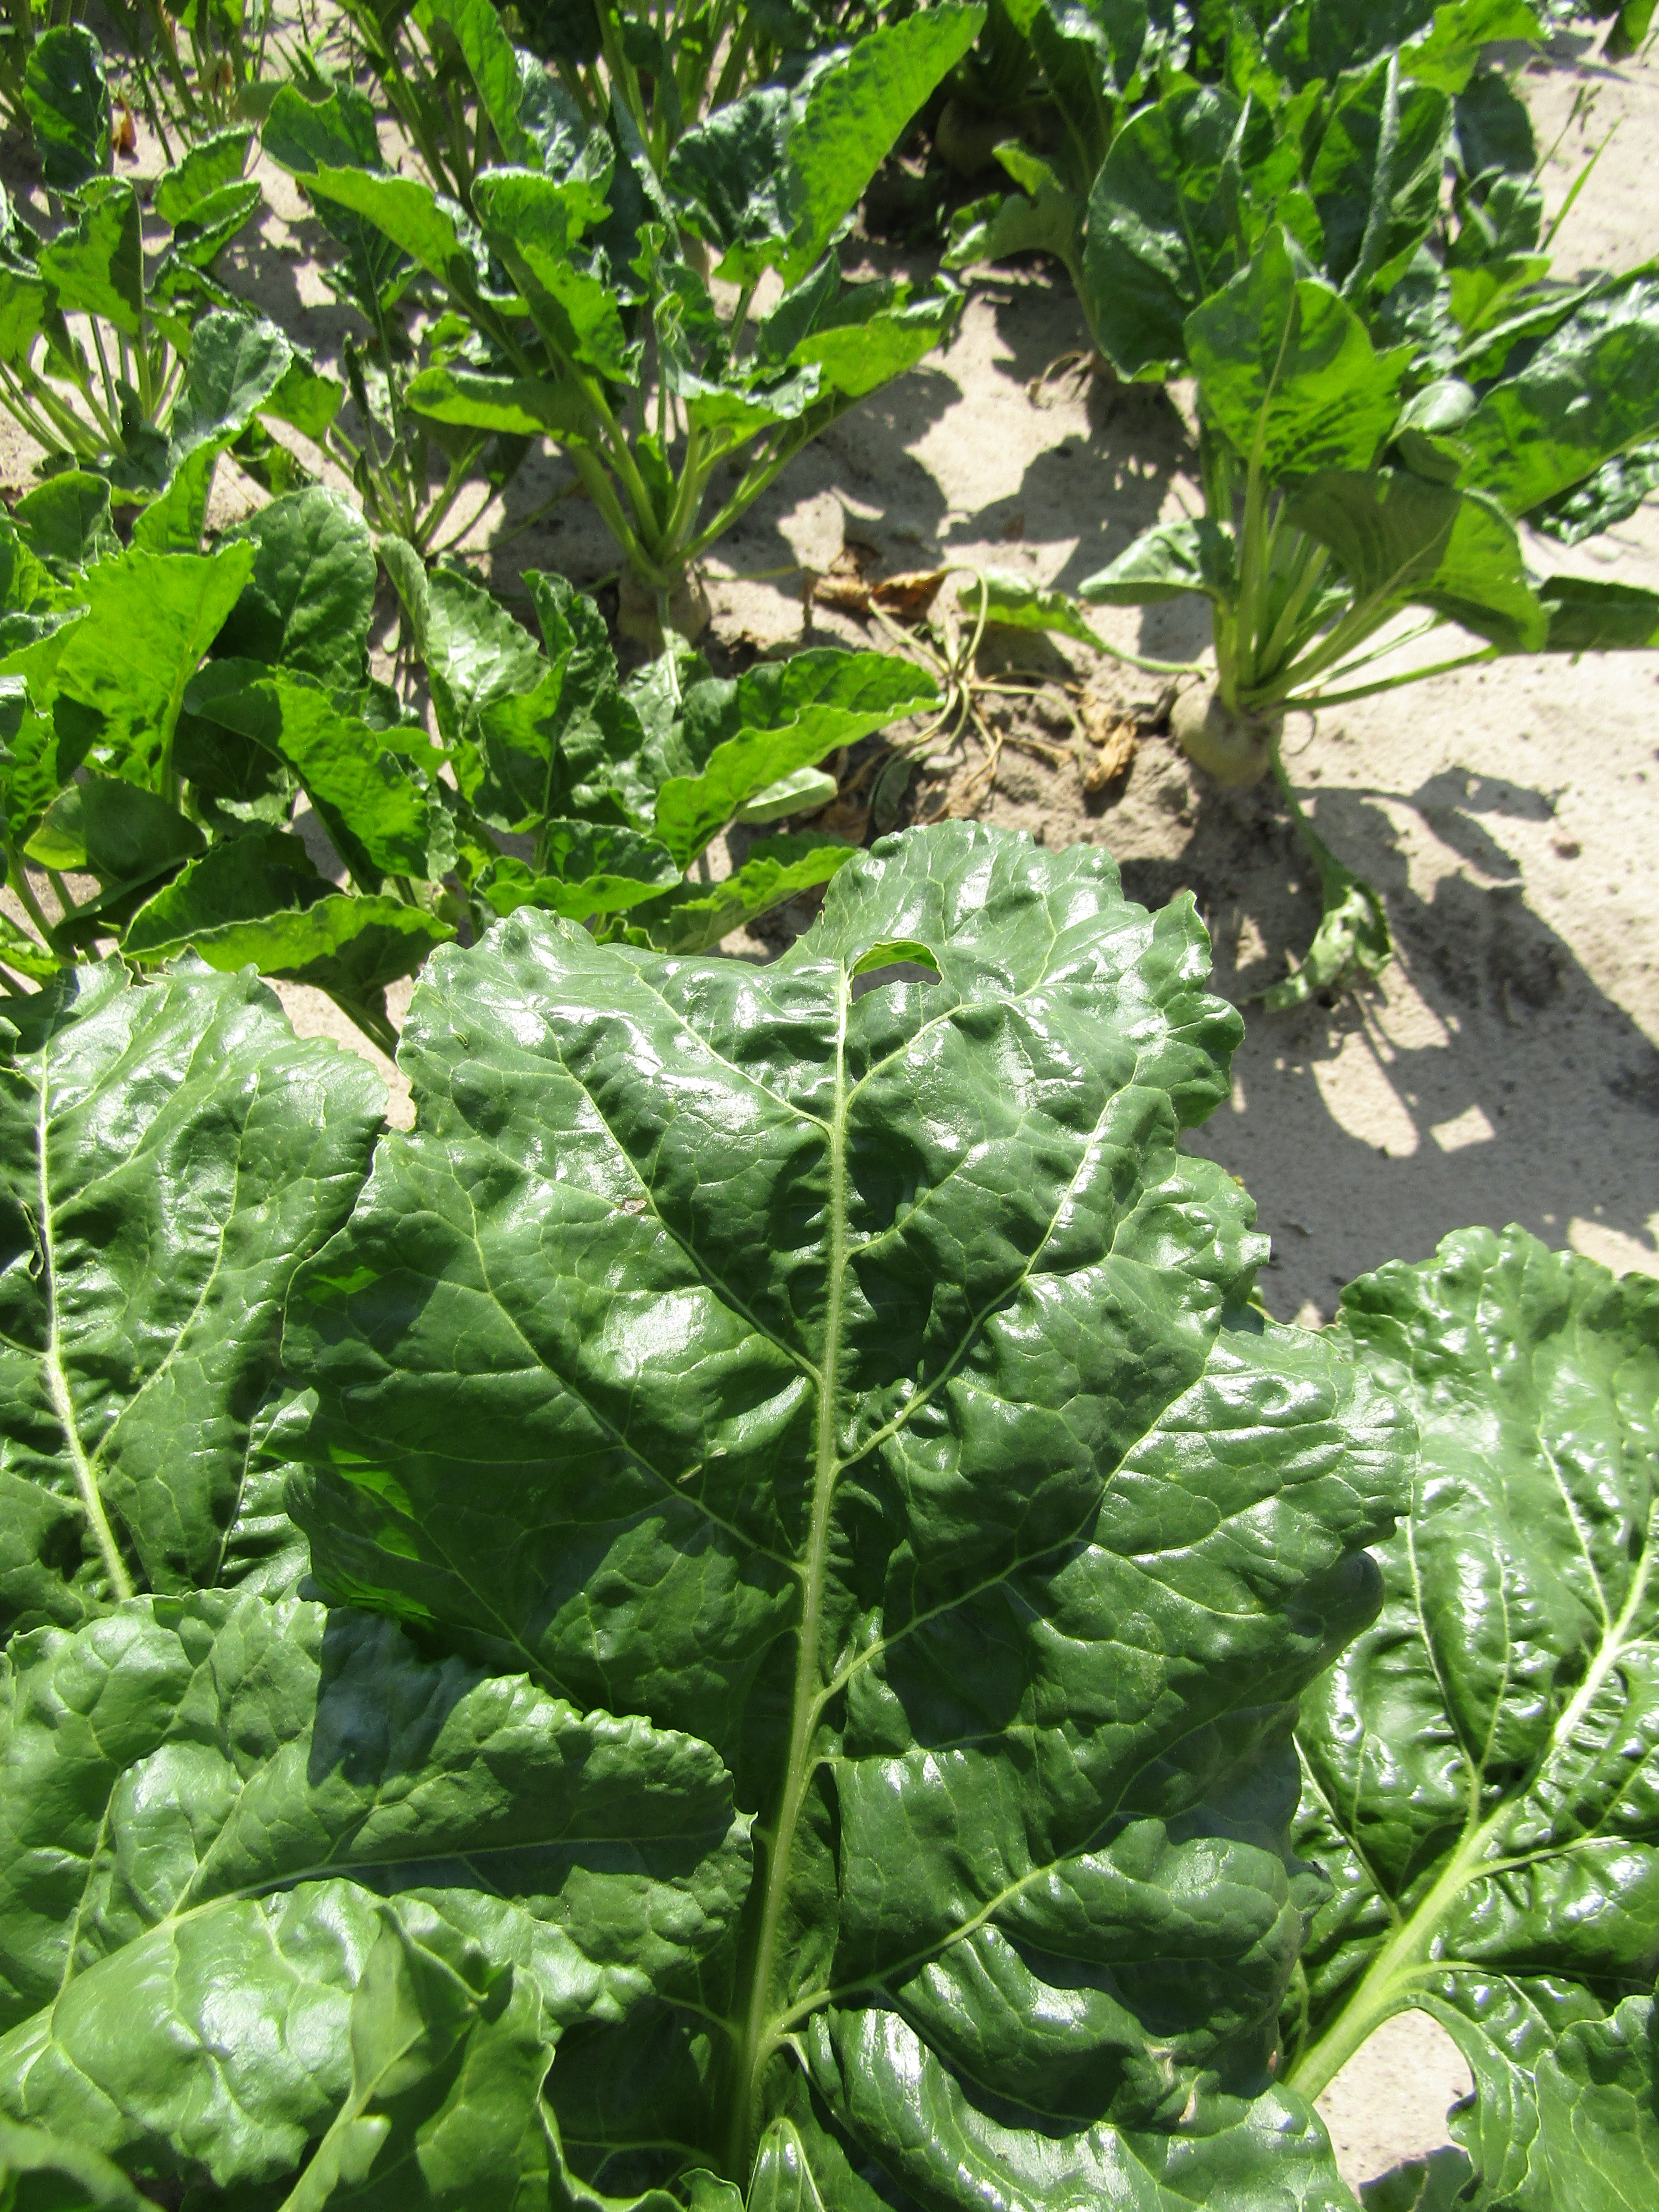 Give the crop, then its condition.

beet, cercospora
